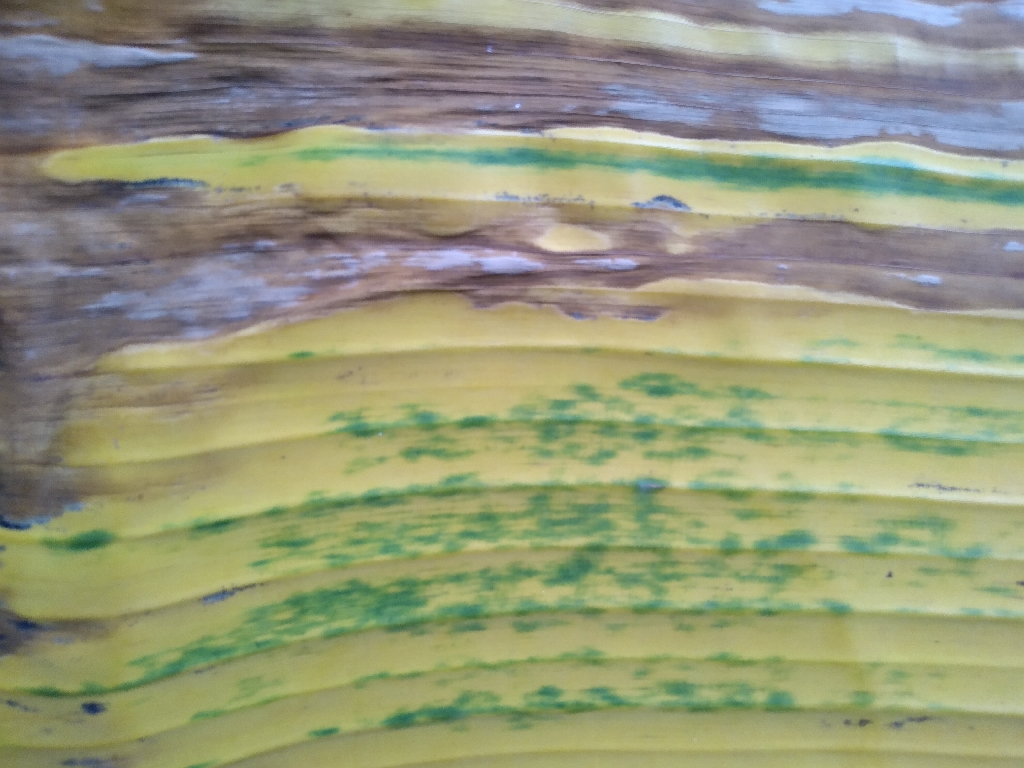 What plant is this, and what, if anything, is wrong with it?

banana, fusarium wilt race 1
